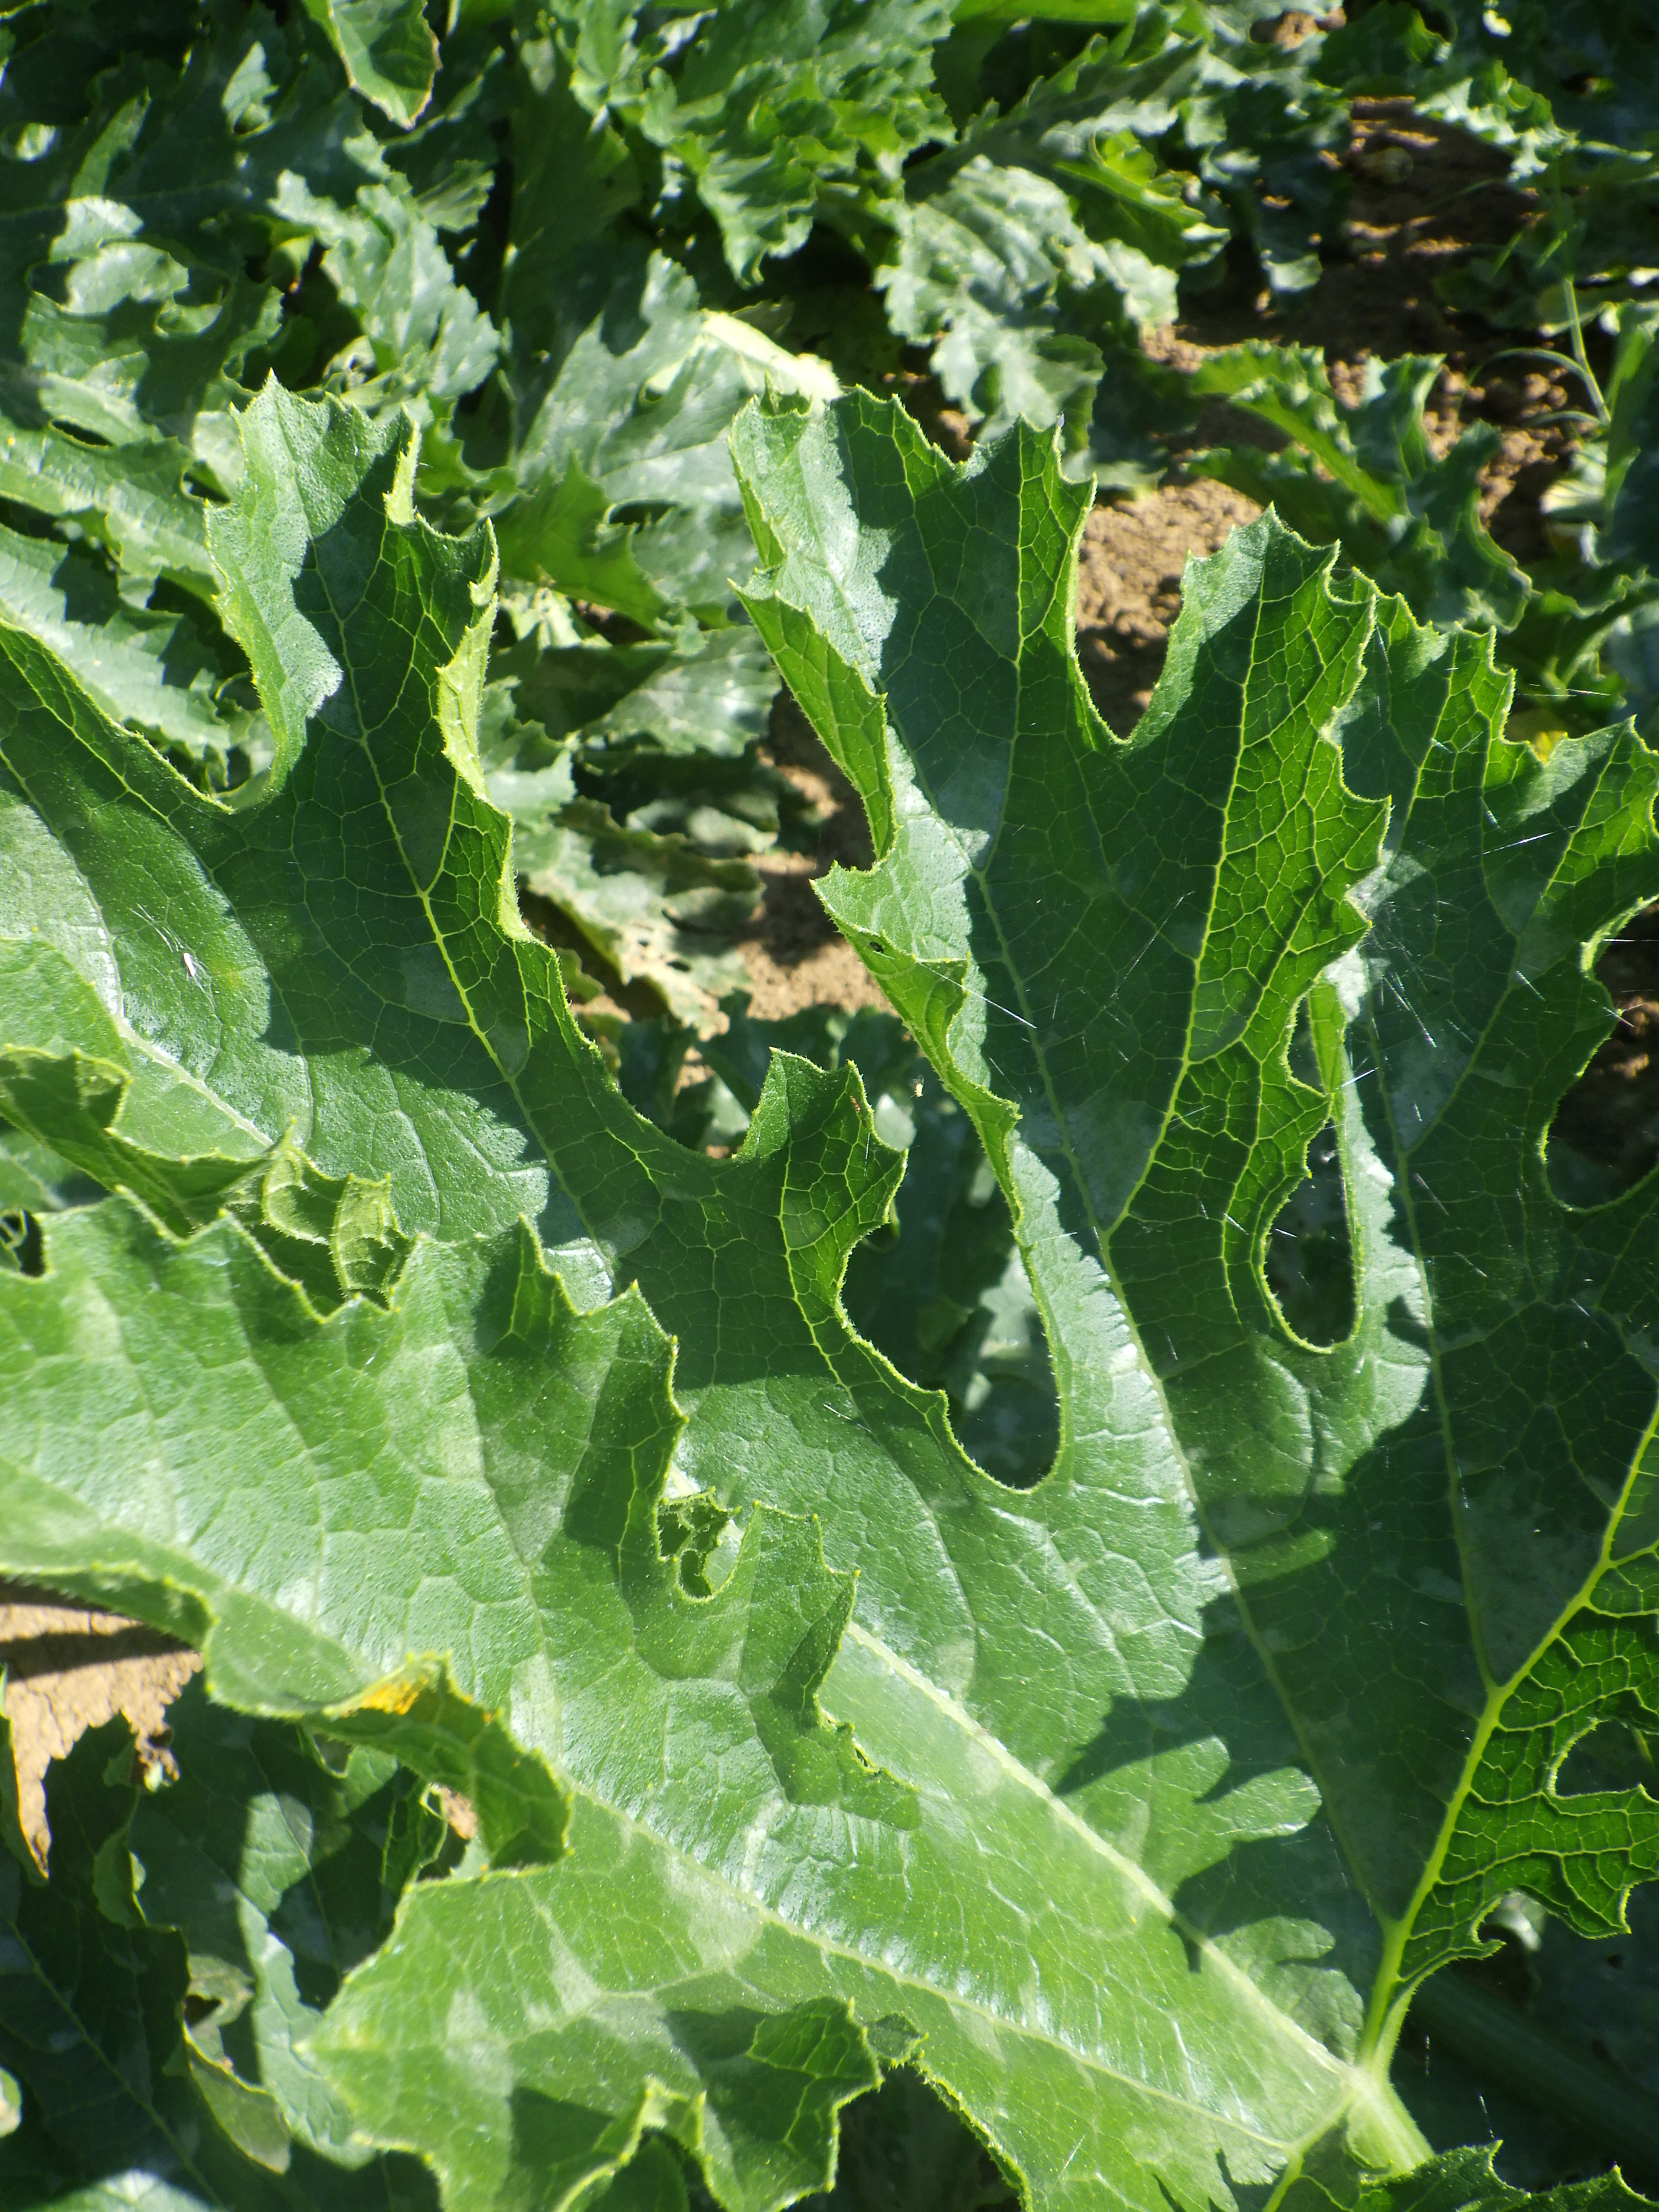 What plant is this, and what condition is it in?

zucchini, healthy
